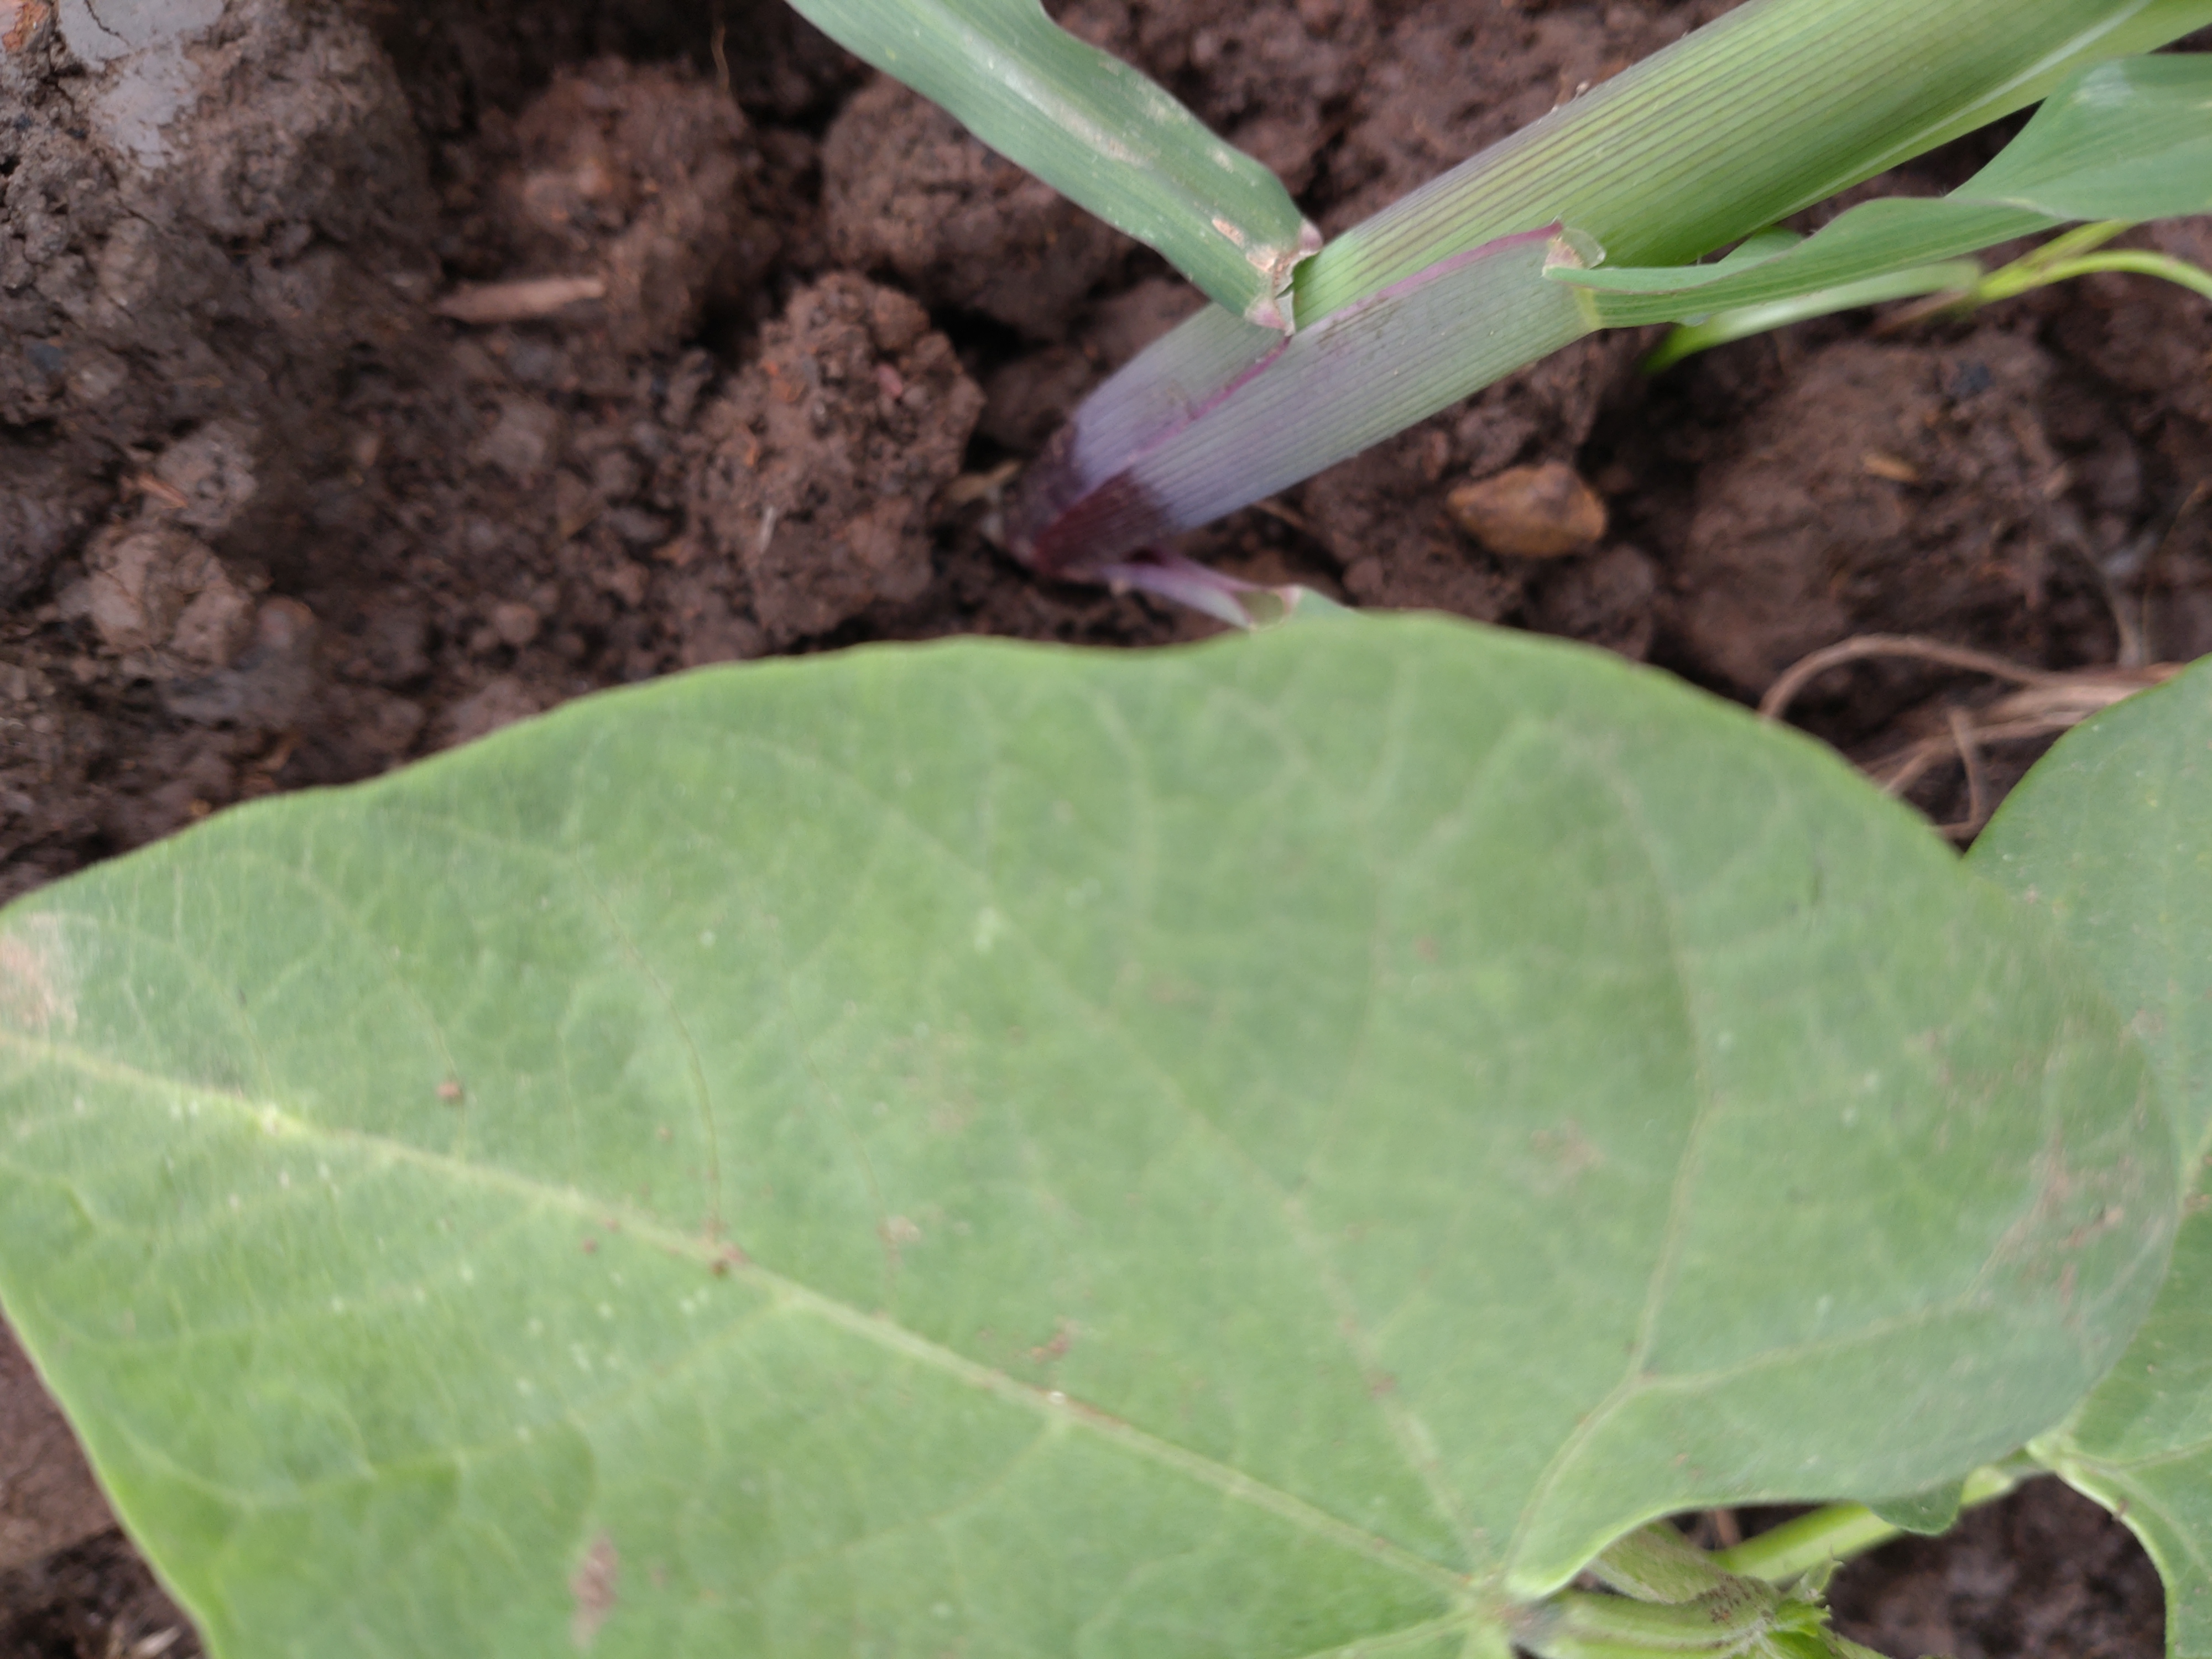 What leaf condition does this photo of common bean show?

healthy
